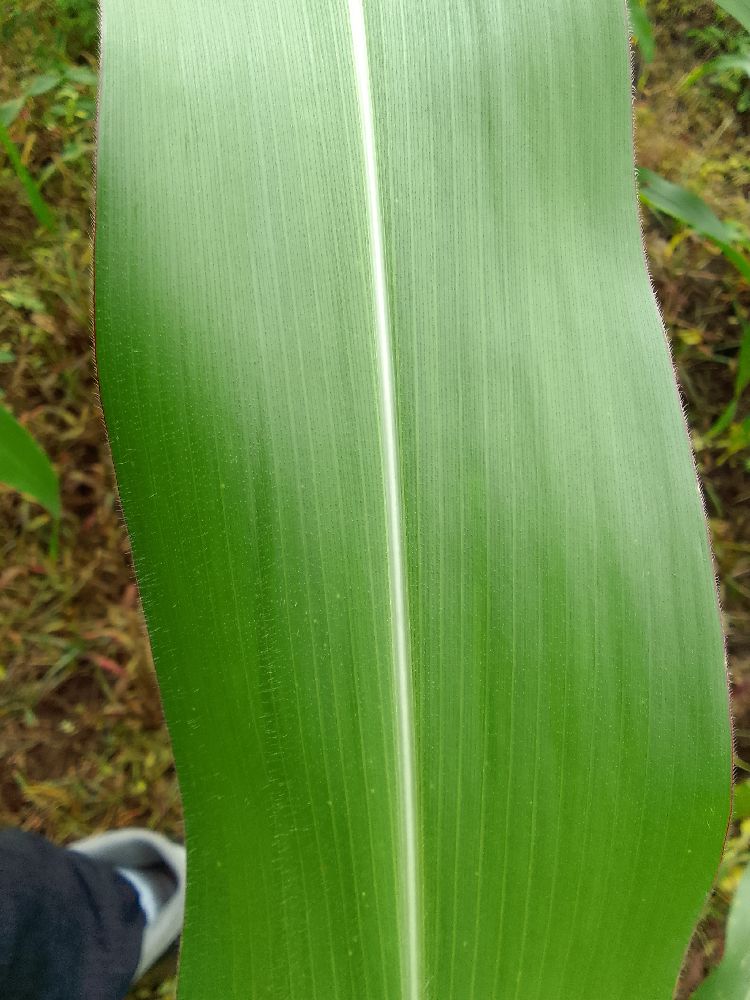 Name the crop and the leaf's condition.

maize, healthy
